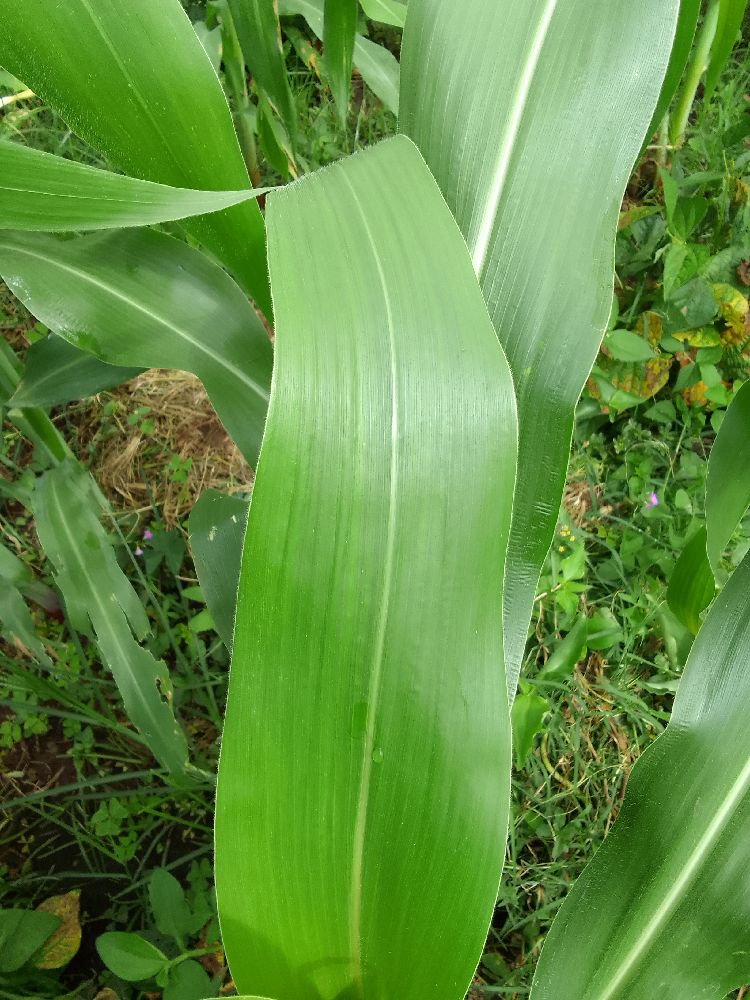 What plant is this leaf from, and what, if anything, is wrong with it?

maize, healthy
